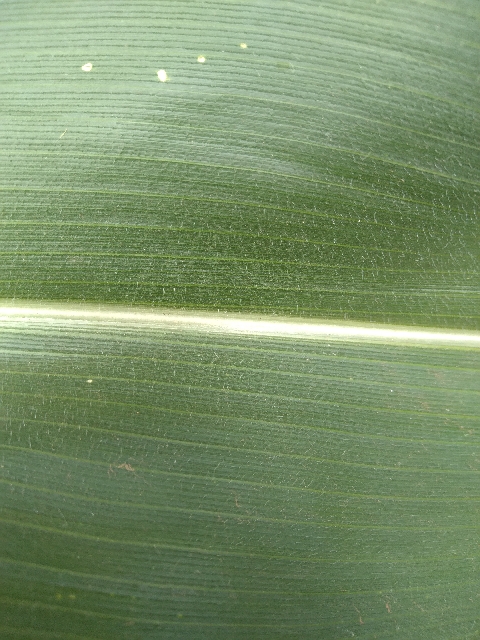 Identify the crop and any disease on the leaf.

maize, healthy
